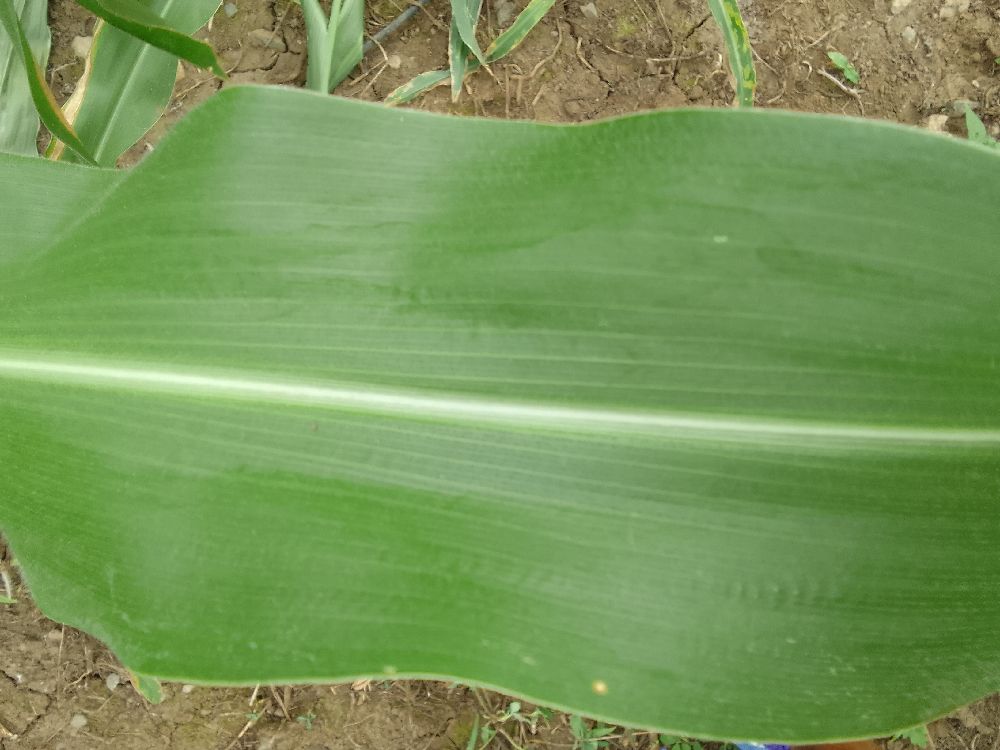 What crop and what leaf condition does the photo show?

maize, healthy
